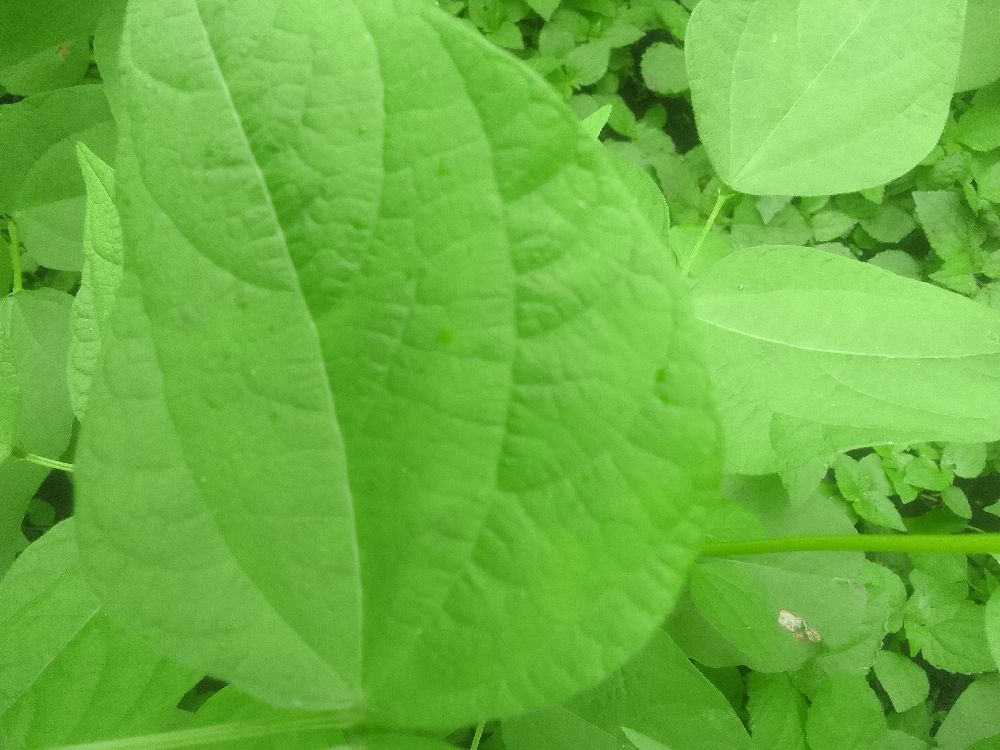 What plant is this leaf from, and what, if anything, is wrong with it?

common bean, healthy
